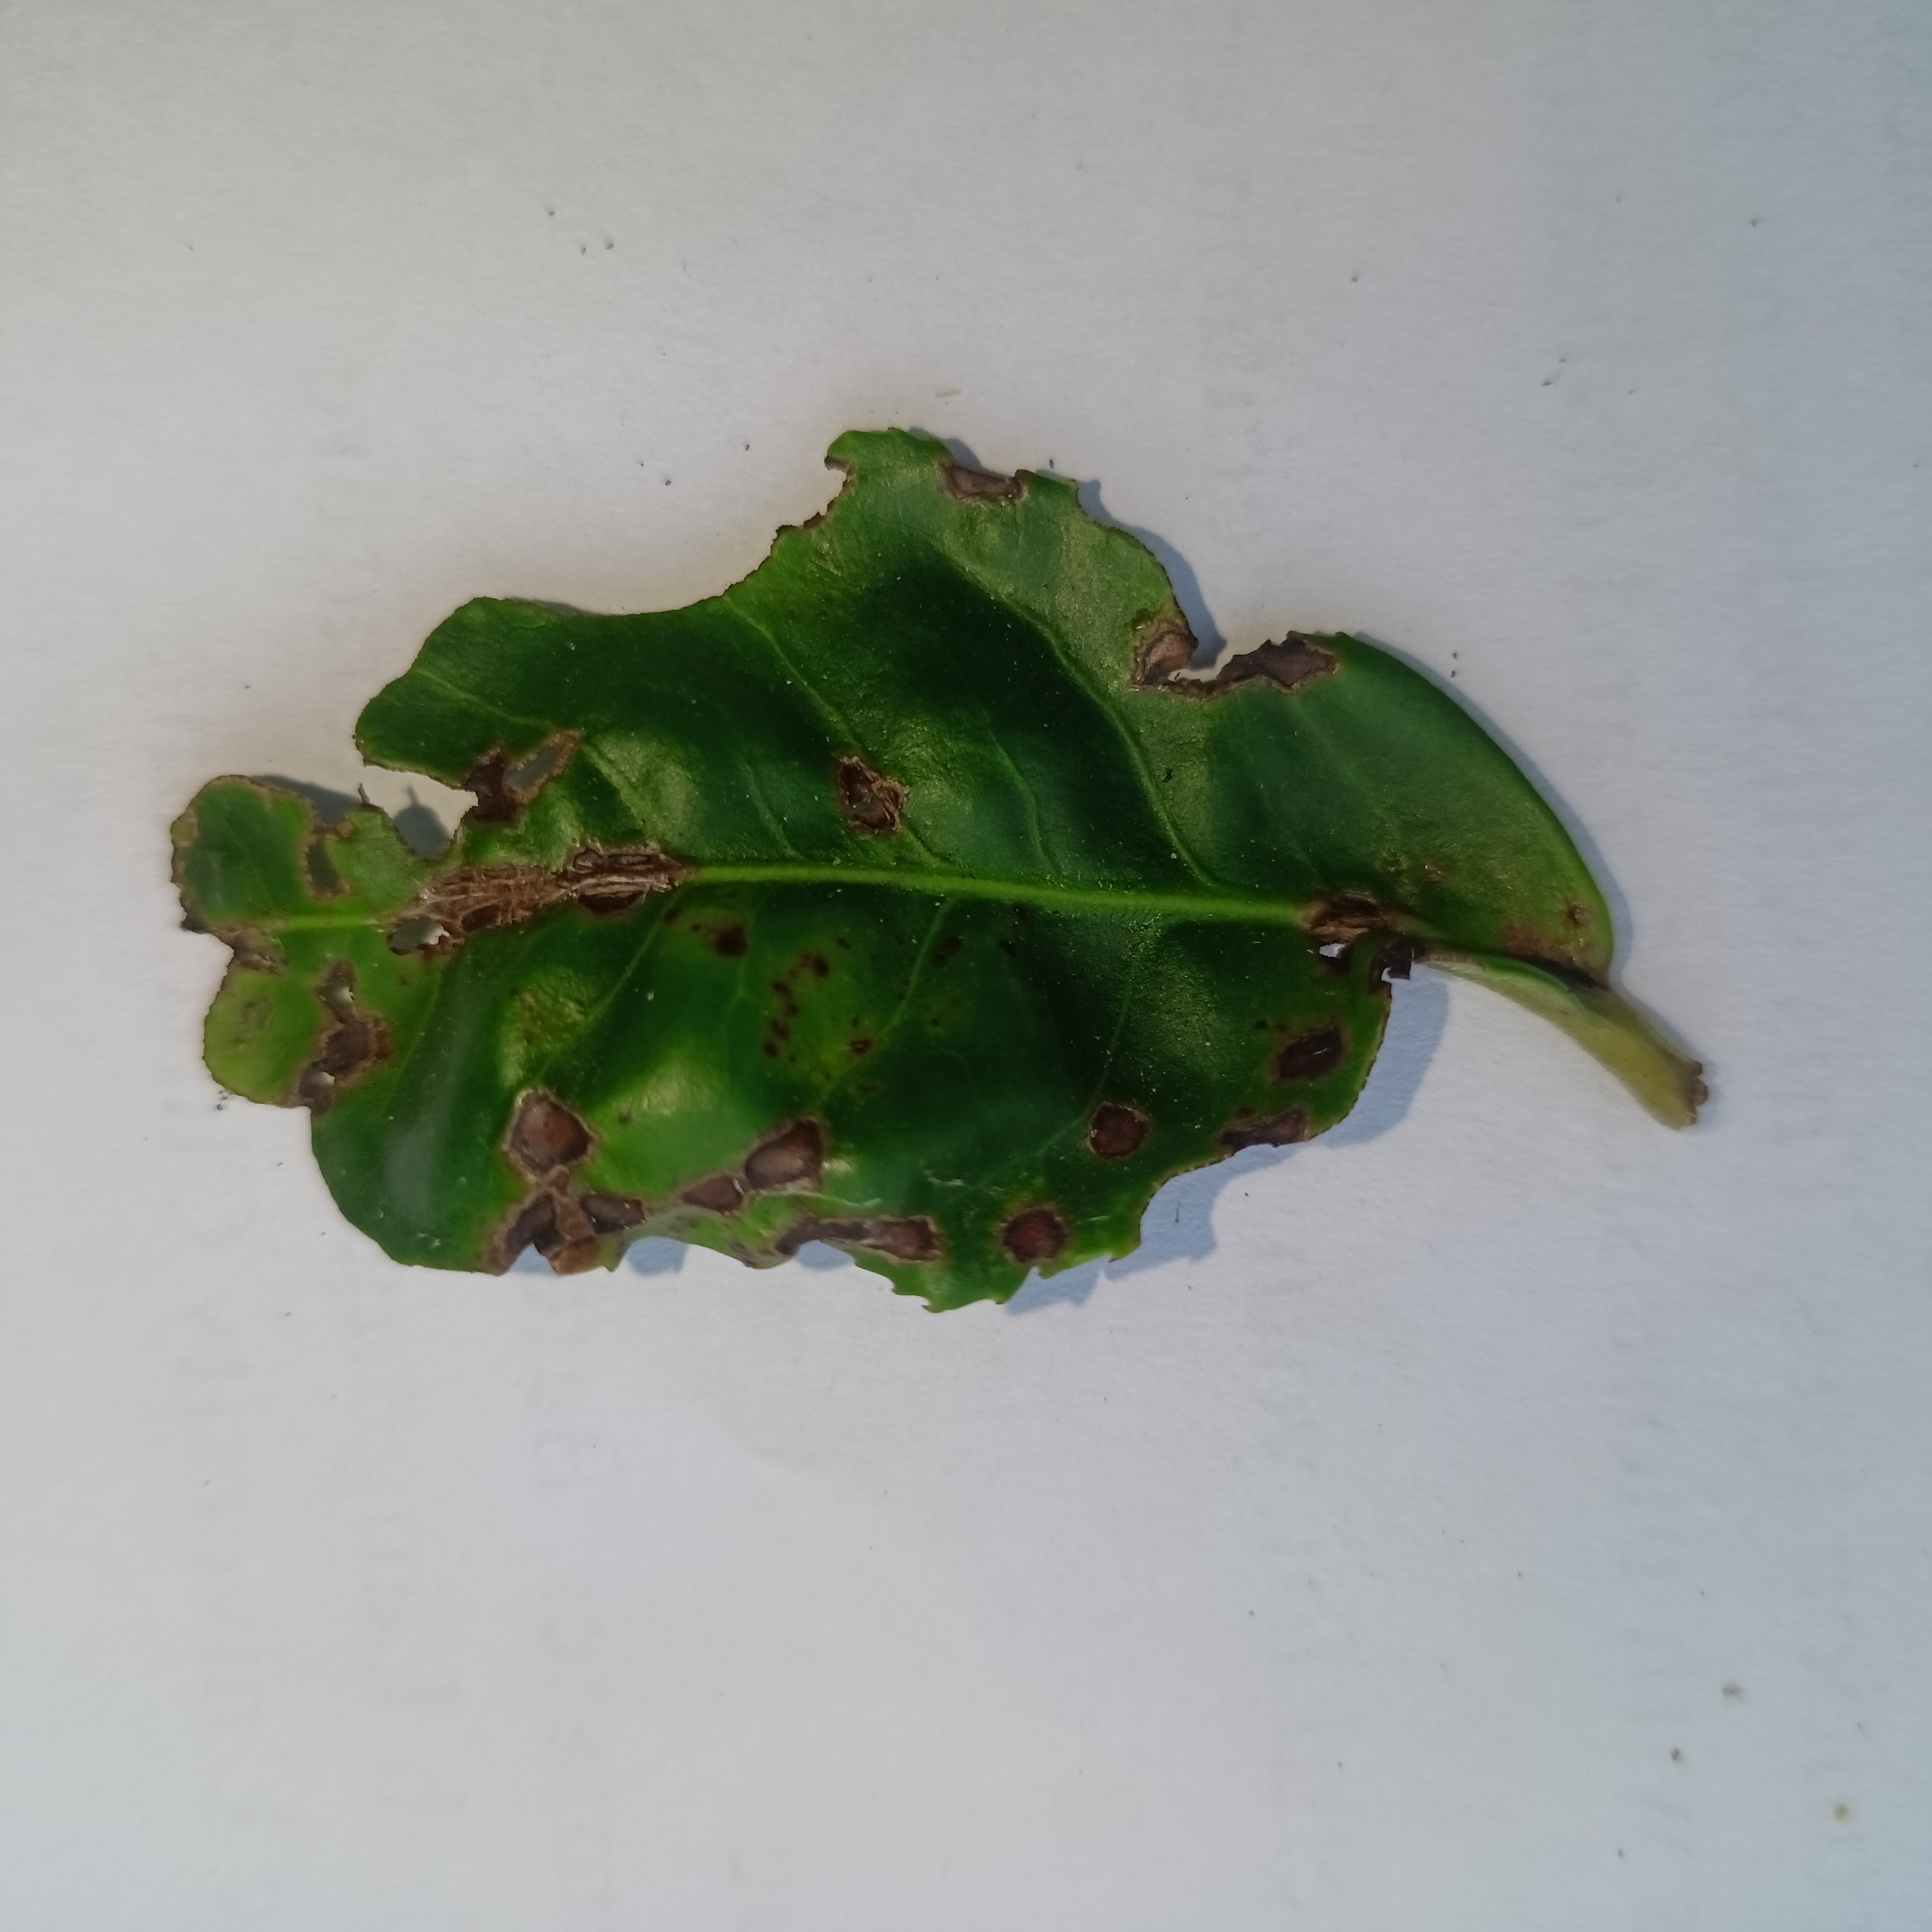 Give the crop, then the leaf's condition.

tea, helopeltis
